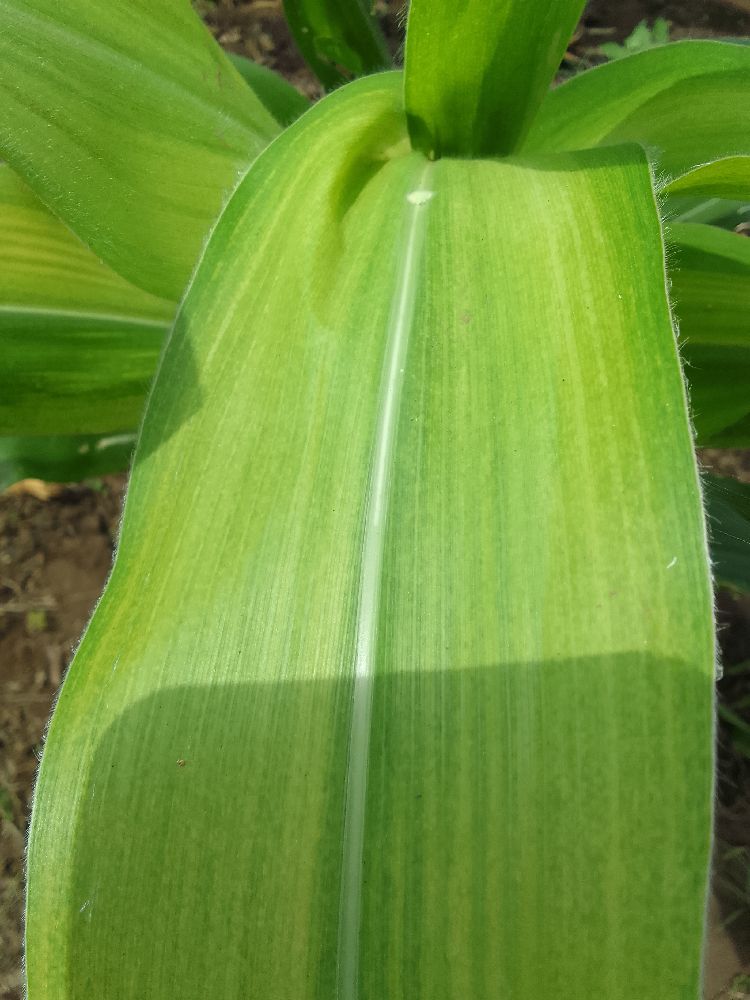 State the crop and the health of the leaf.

maize, maize lethal necrosis
